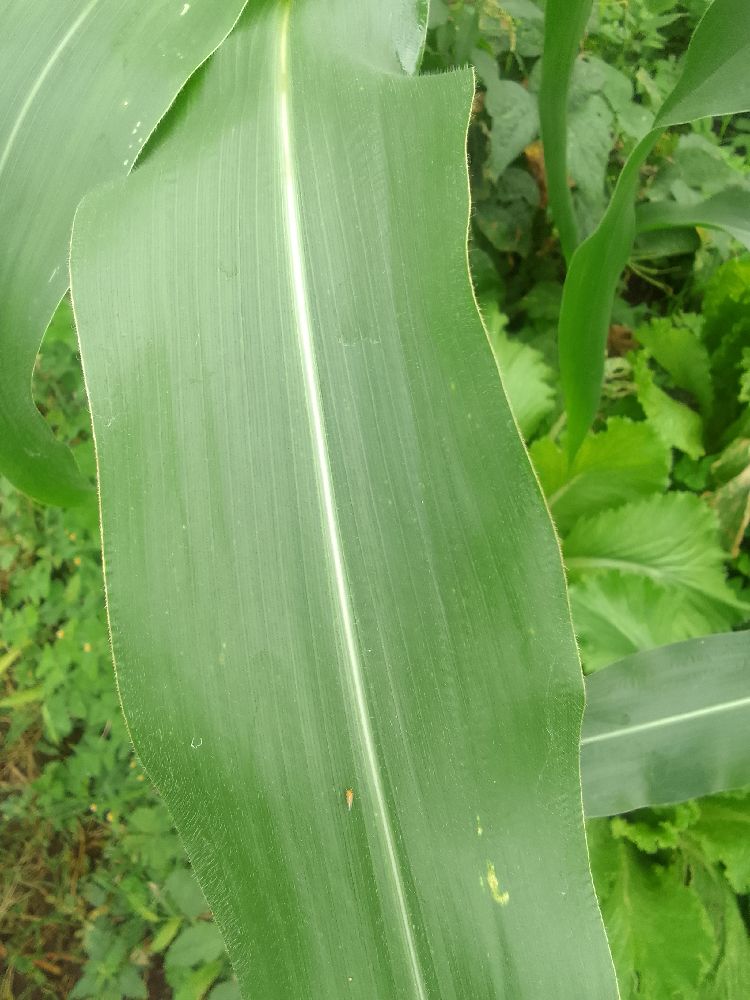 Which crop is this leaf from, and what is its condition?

maize, healthy
